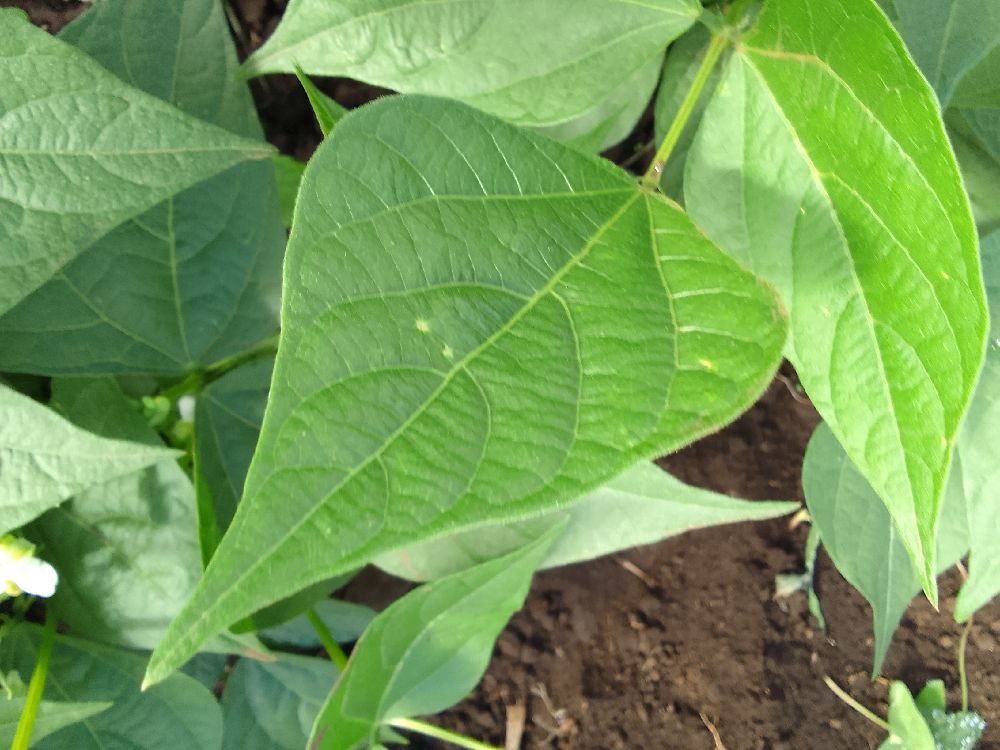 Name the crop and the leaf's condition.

common bean, healthy
